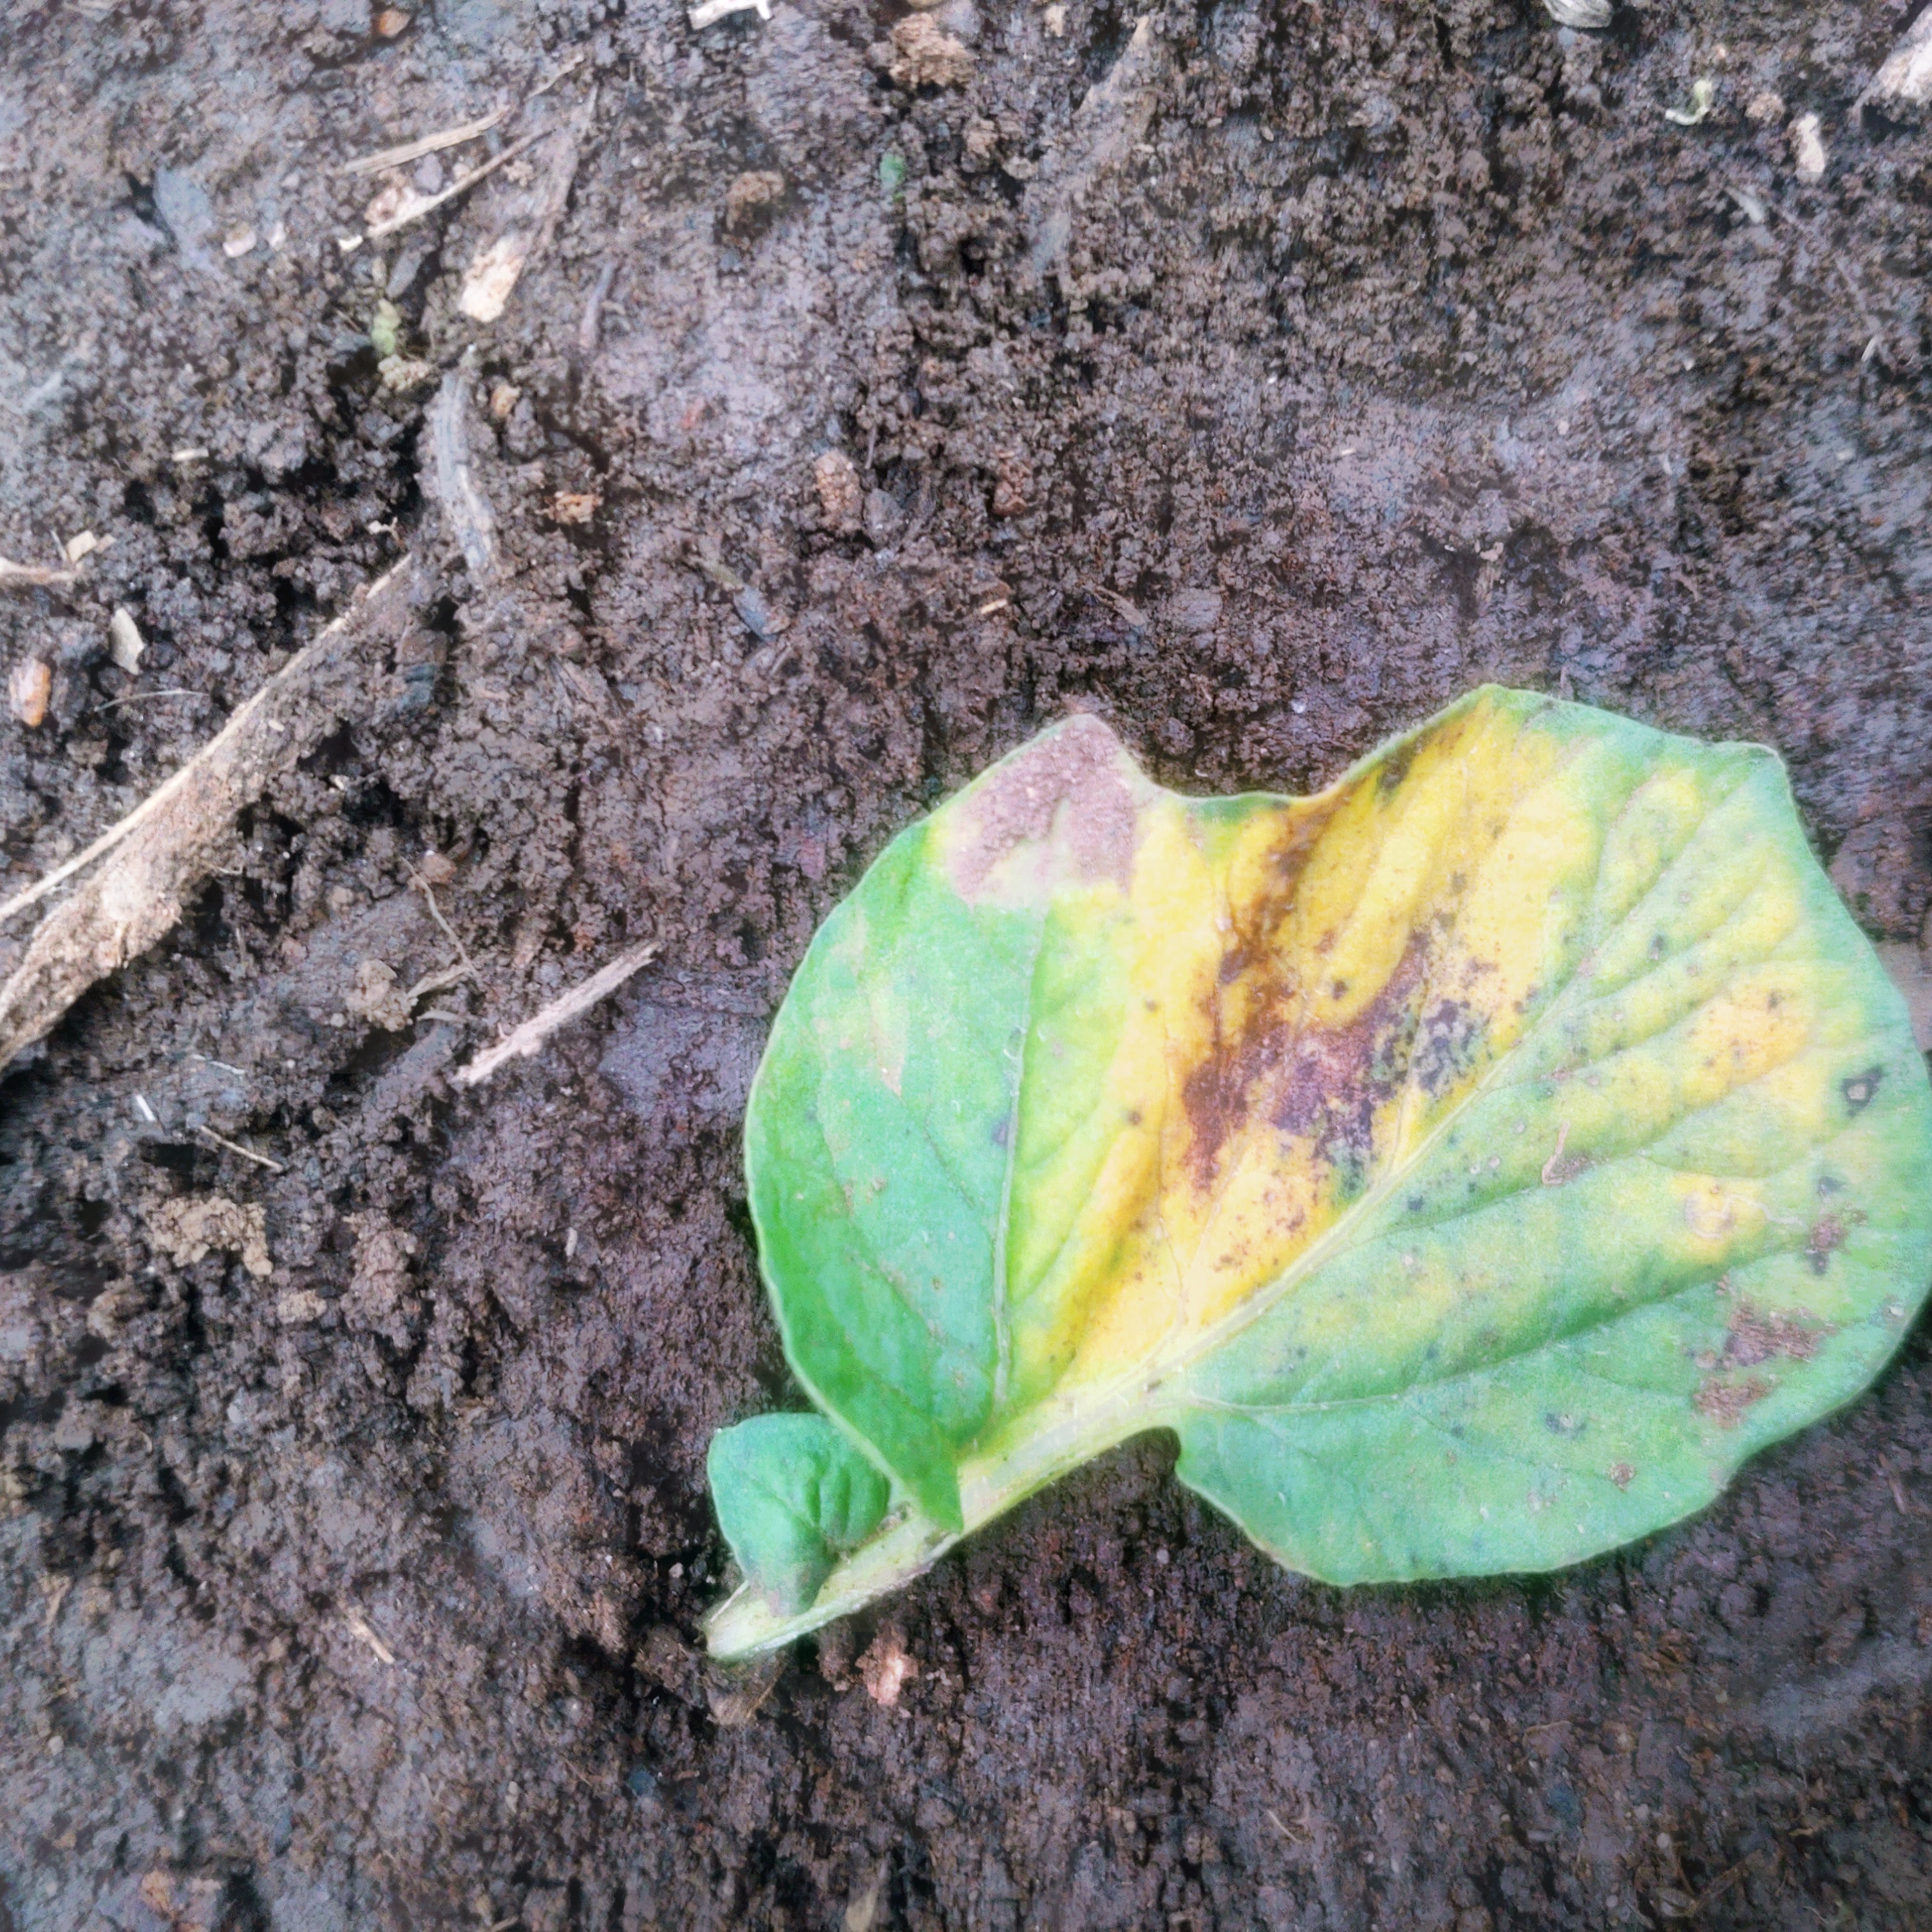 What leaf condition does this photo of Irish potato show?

late blight
